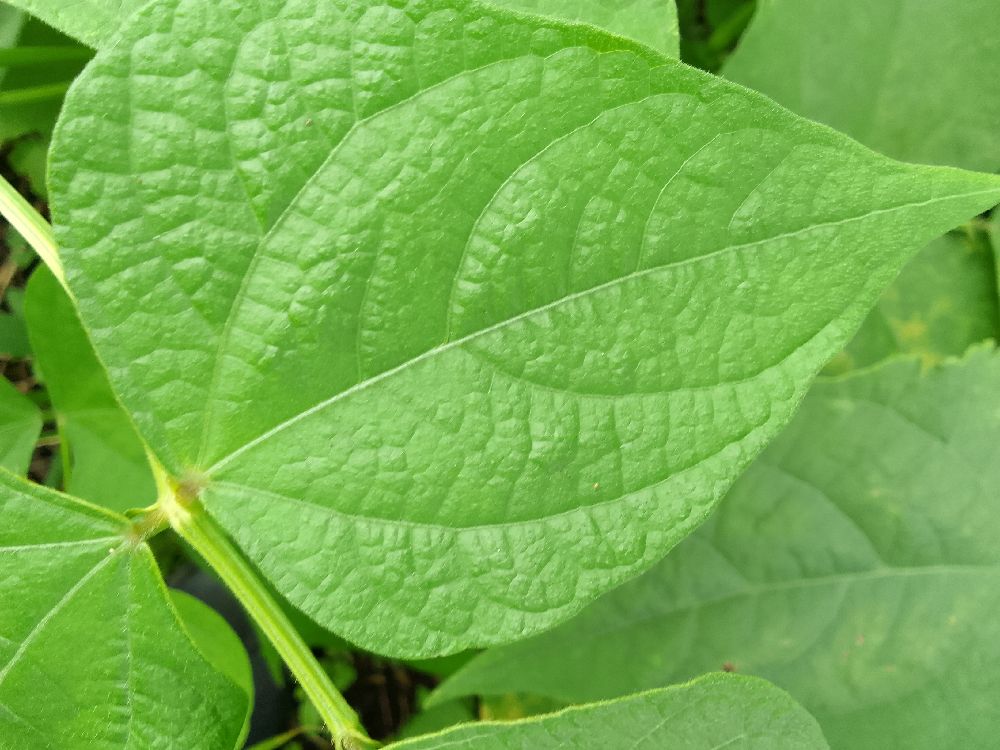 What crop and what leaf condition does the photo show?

common bean, healthy
